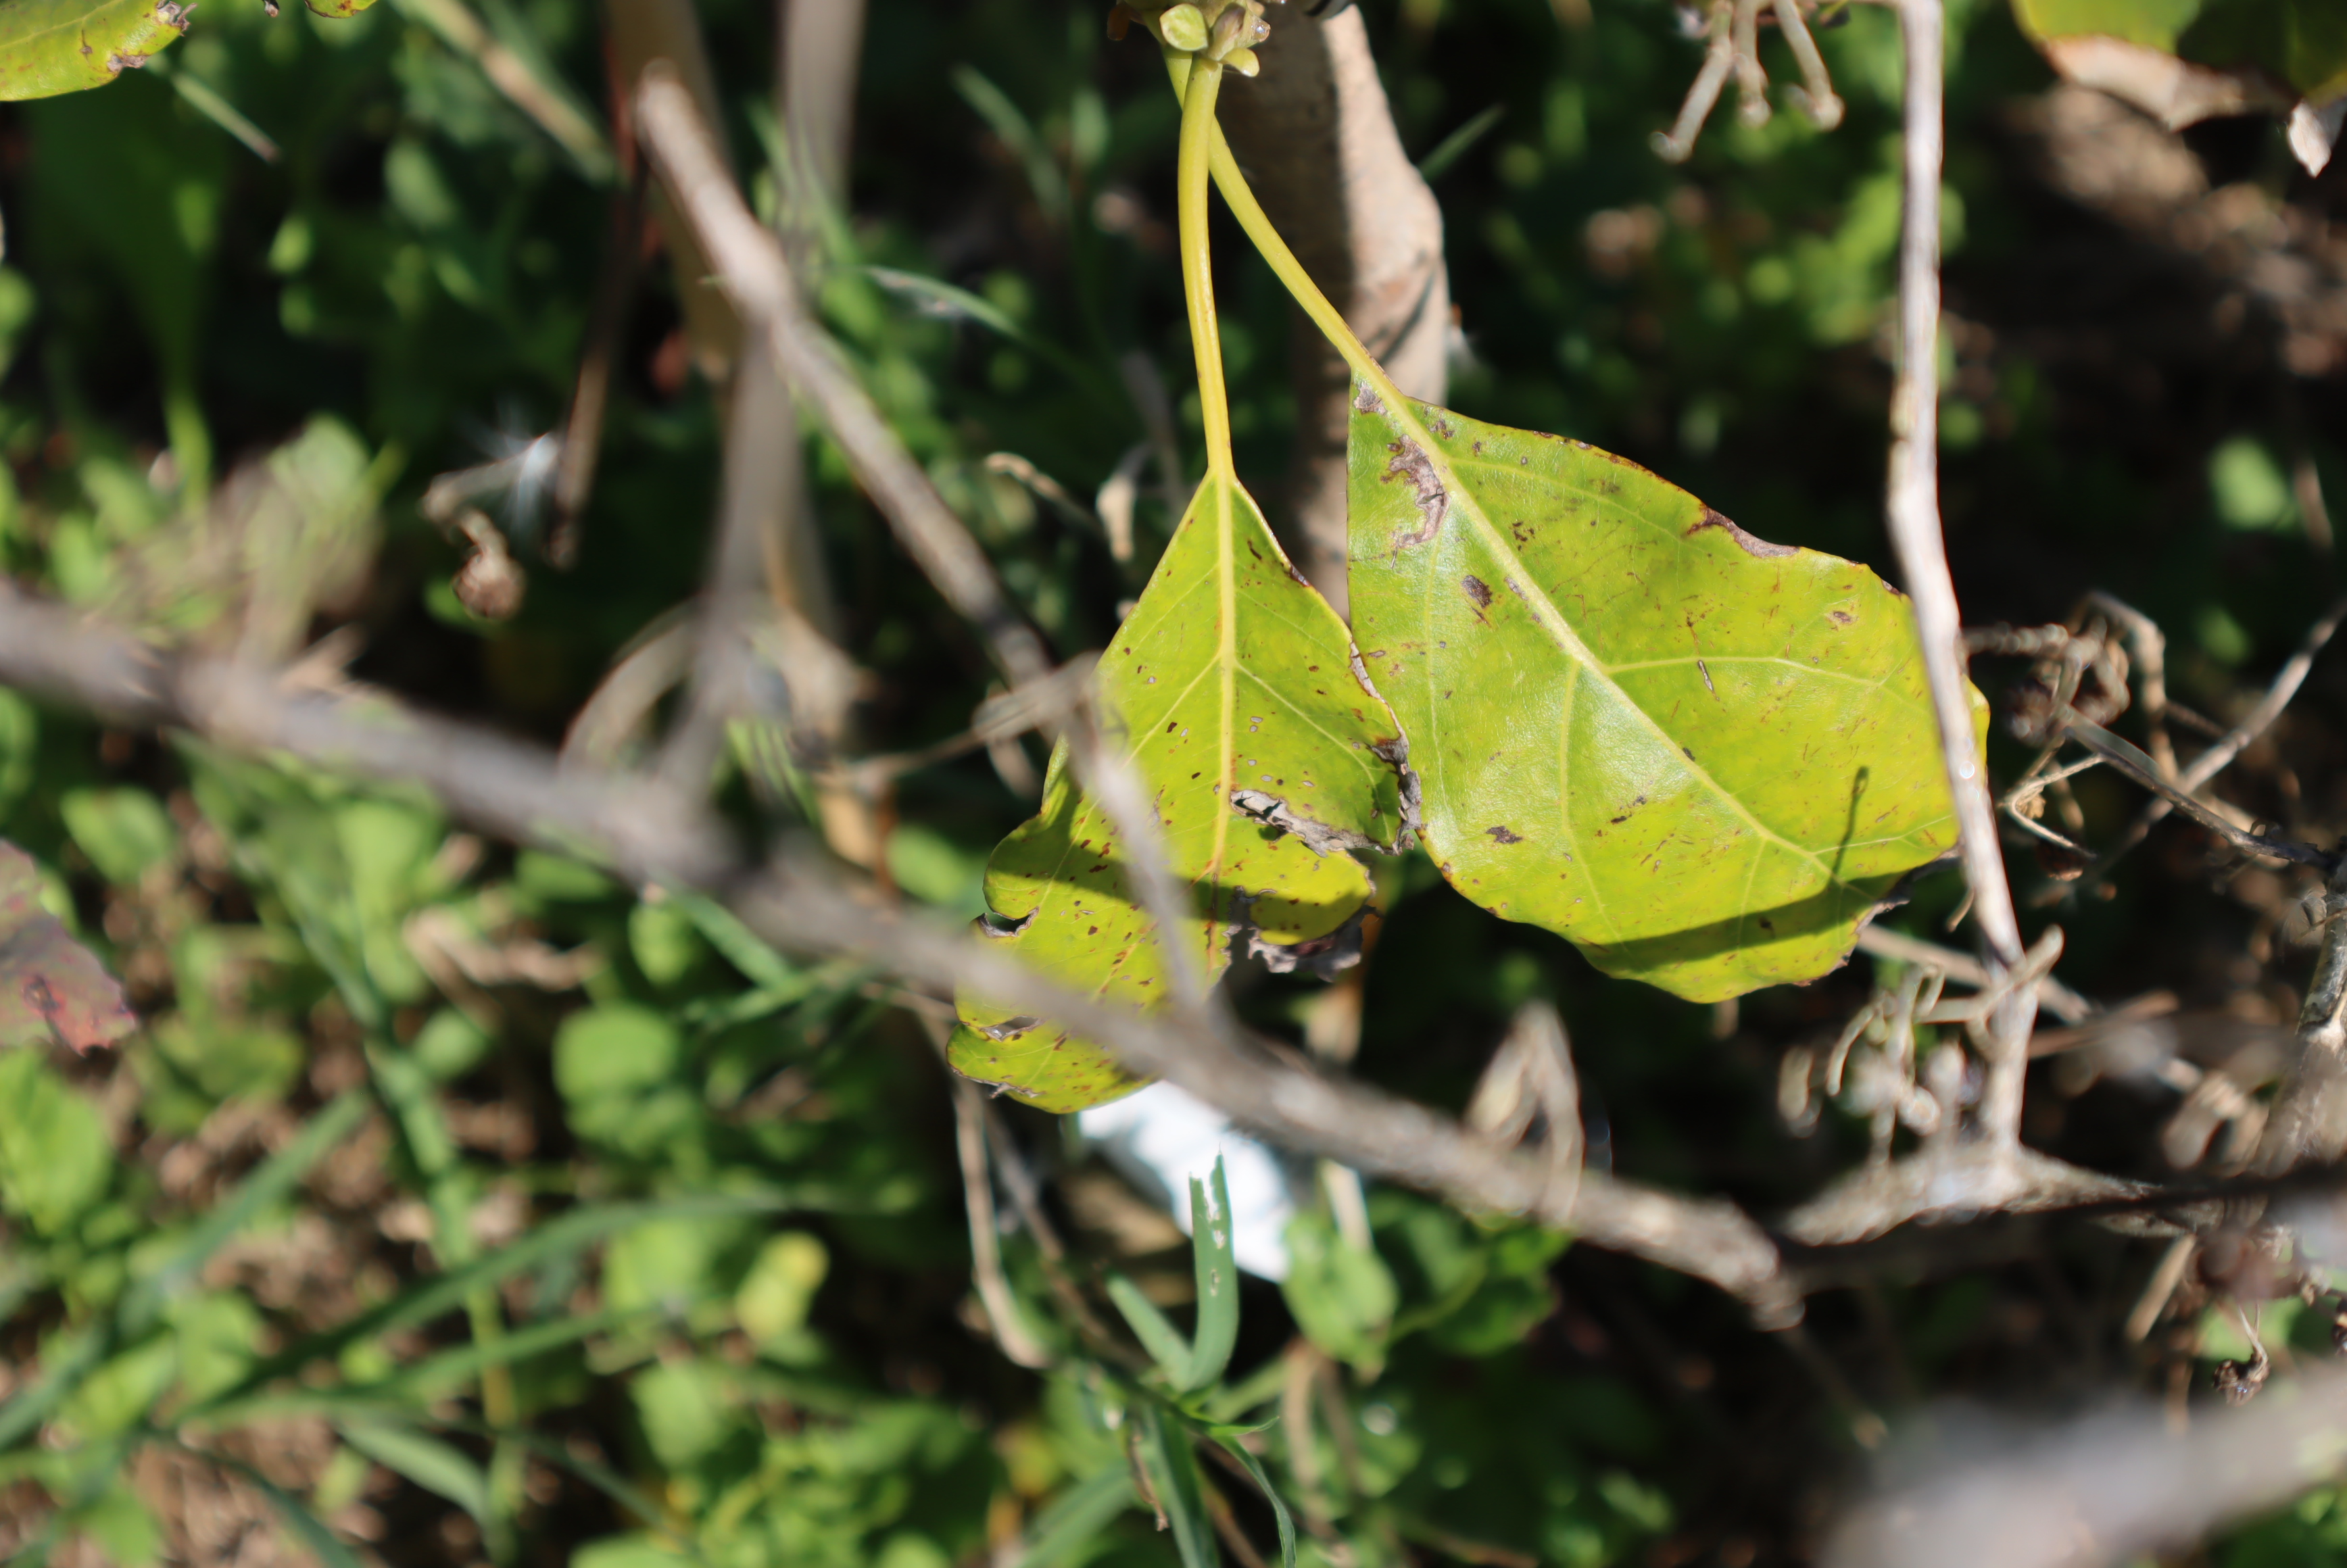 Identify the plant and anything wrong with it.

avocado, alternaria, frost damage, unknown
